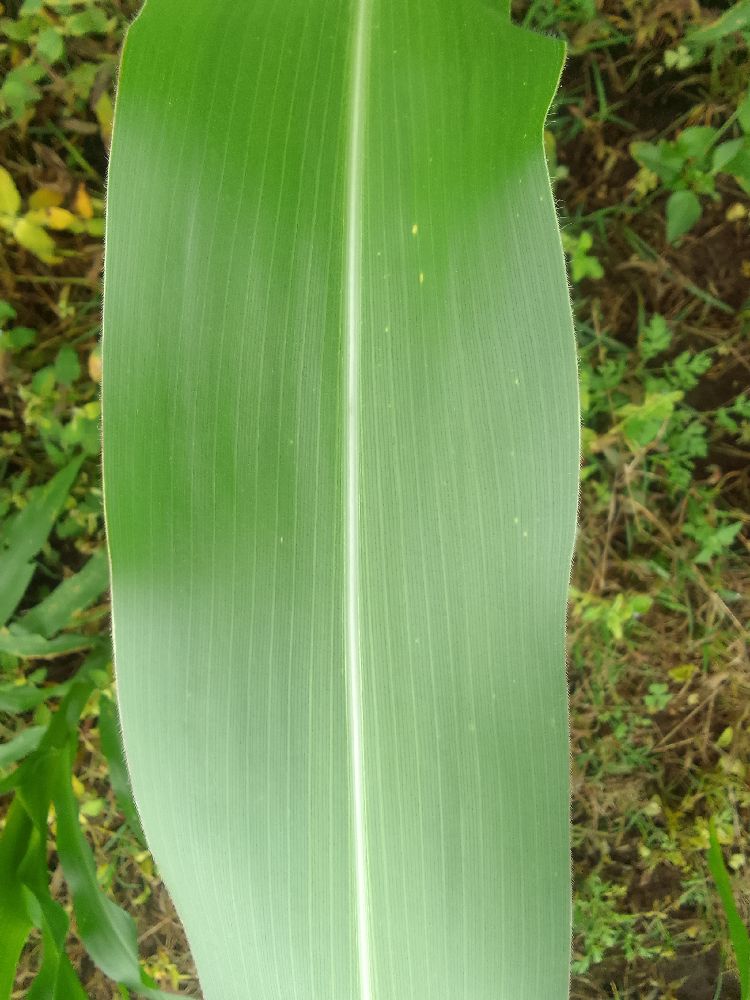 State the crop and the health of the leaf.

maize, healthy
